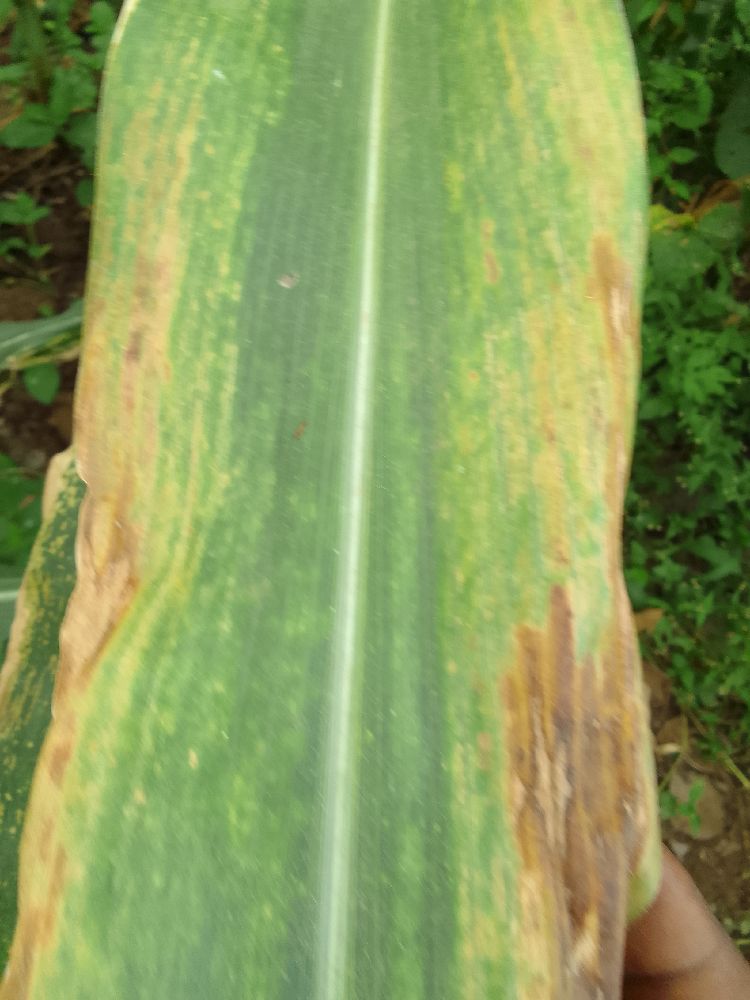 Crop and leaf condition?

maize, maize lethal necrosis
